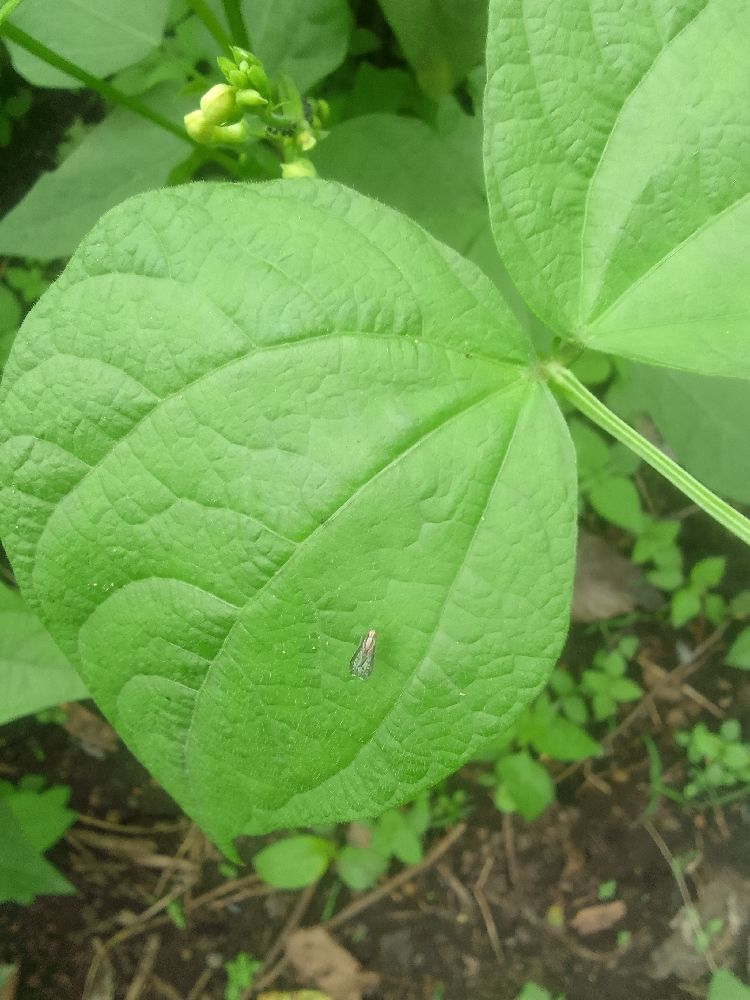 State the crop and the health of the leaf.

common bean, healthy
